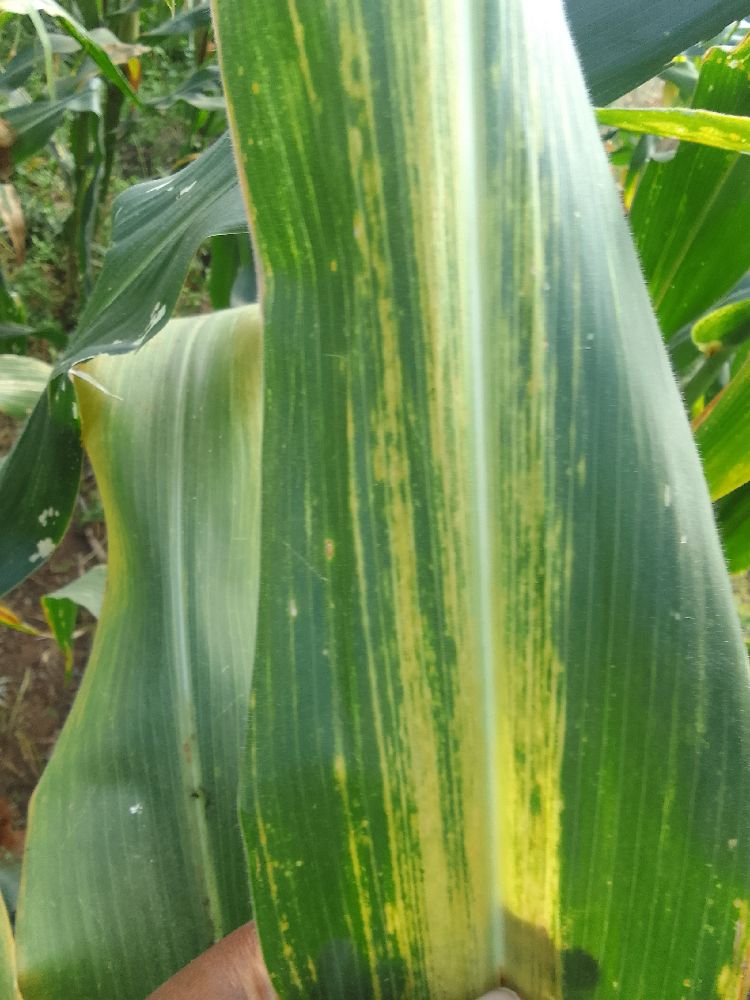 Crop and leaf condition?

maize, maize lethal necrosis
